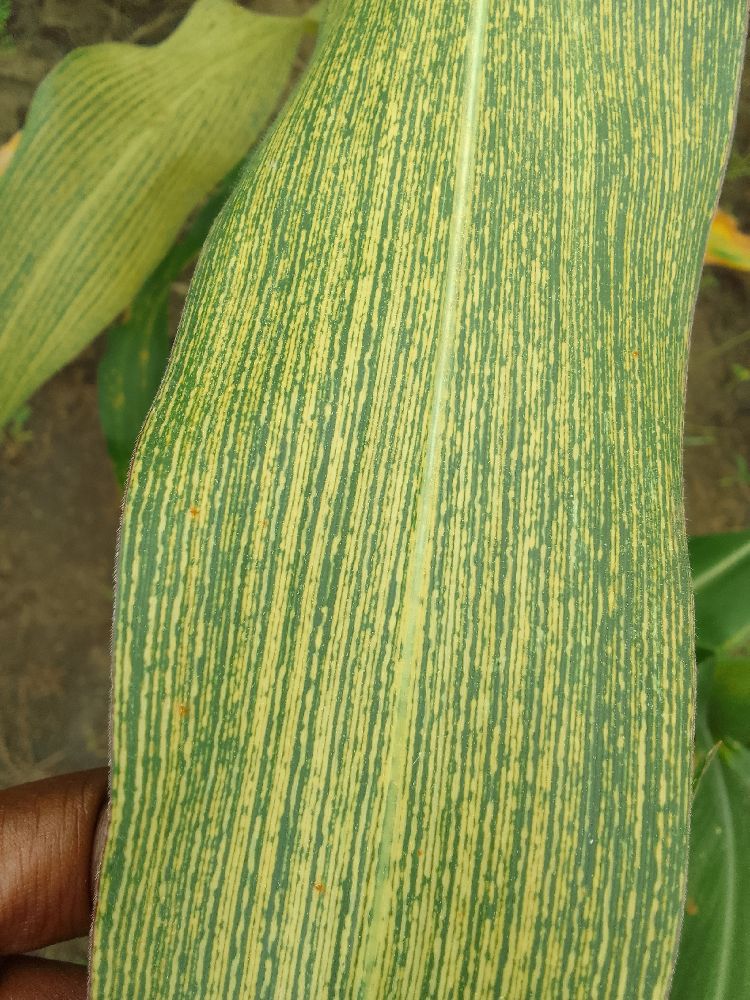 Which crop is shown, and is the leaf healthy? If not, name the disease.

maize, maize streak virus
